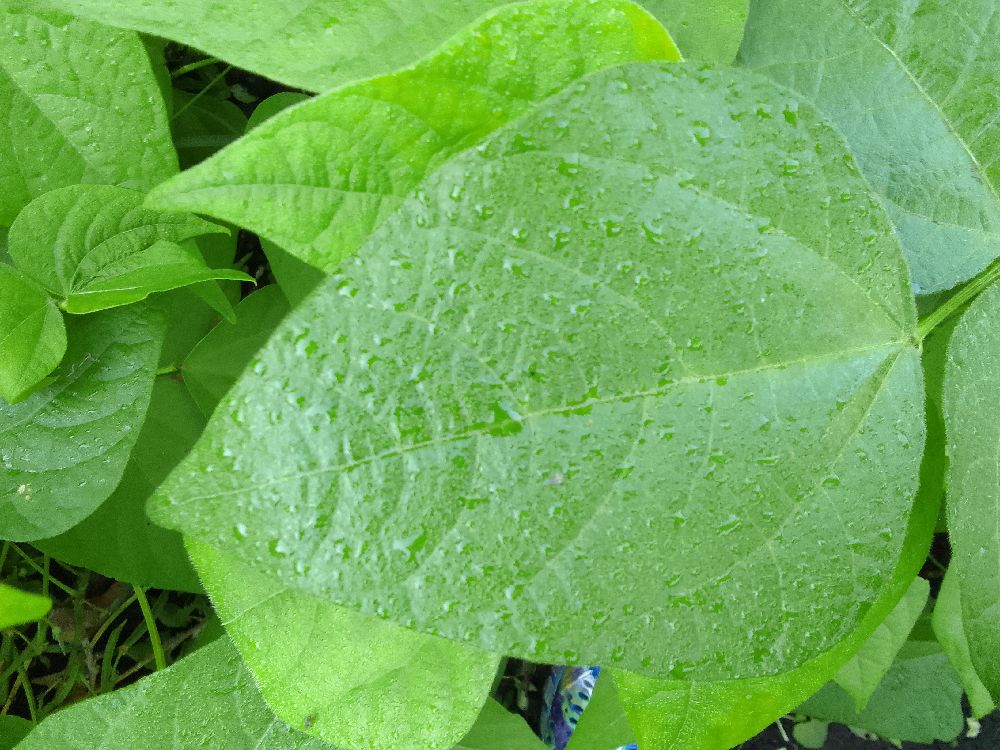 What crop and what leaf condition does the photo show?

common bean, healthy
